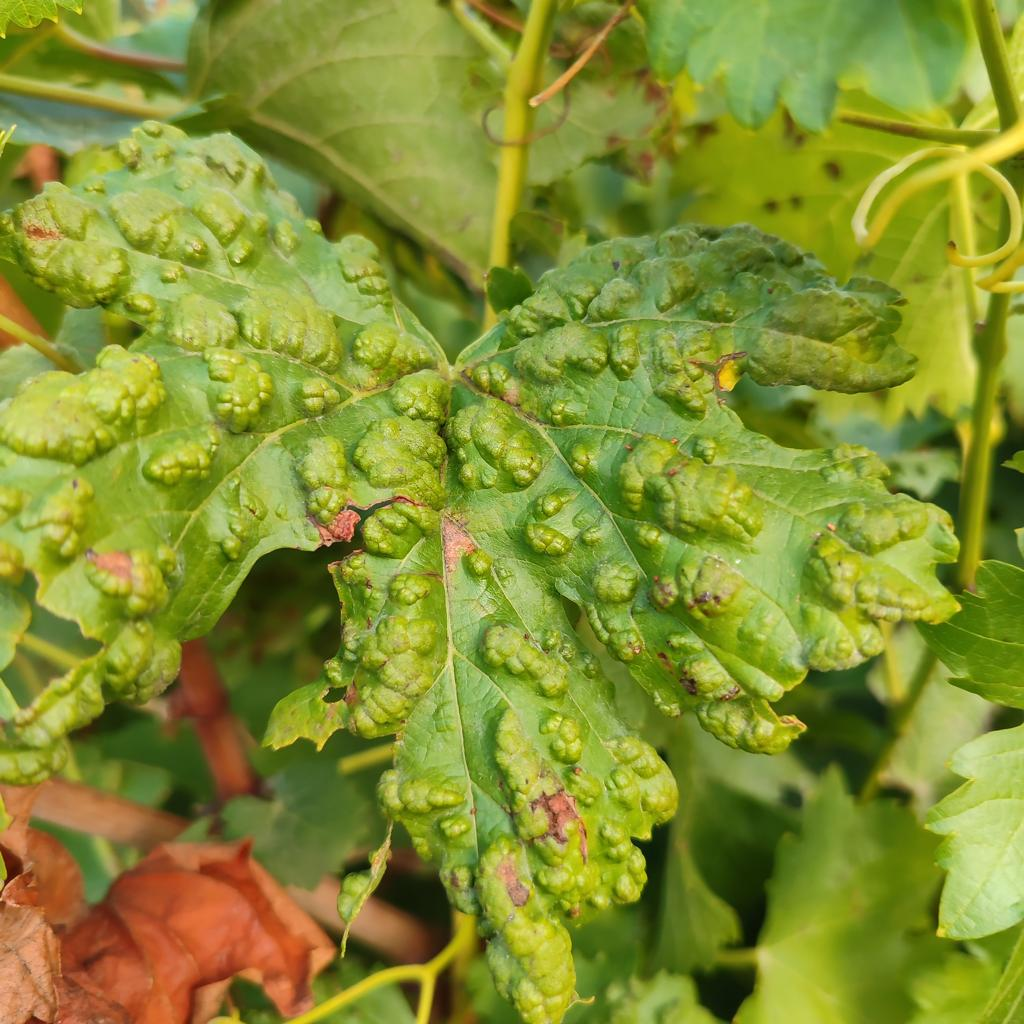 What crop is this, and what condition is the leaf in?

grapevine, erineum mite
